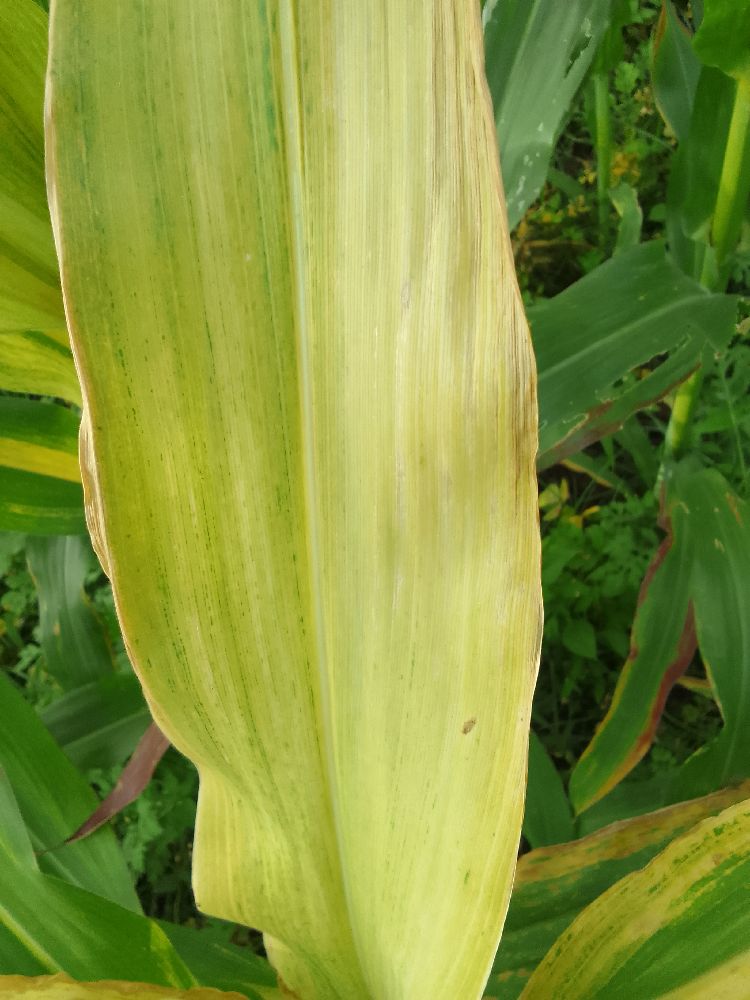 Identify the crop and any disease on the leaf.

maize, maize lethal necrosis
